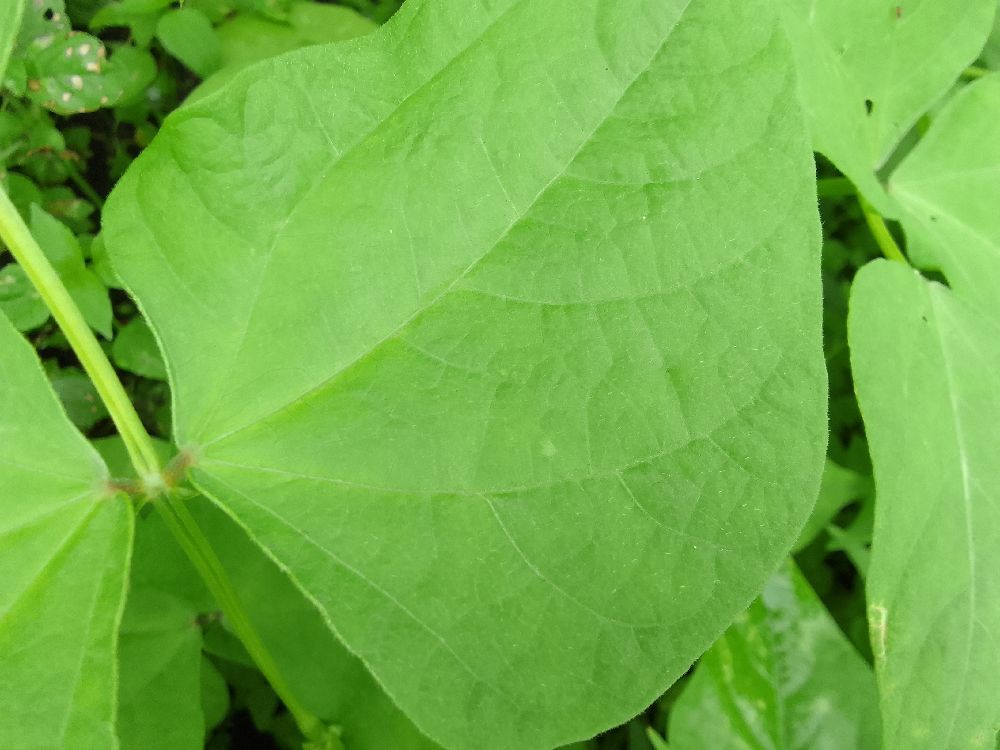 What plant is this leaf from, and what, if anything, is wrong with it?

common bean, healthy
